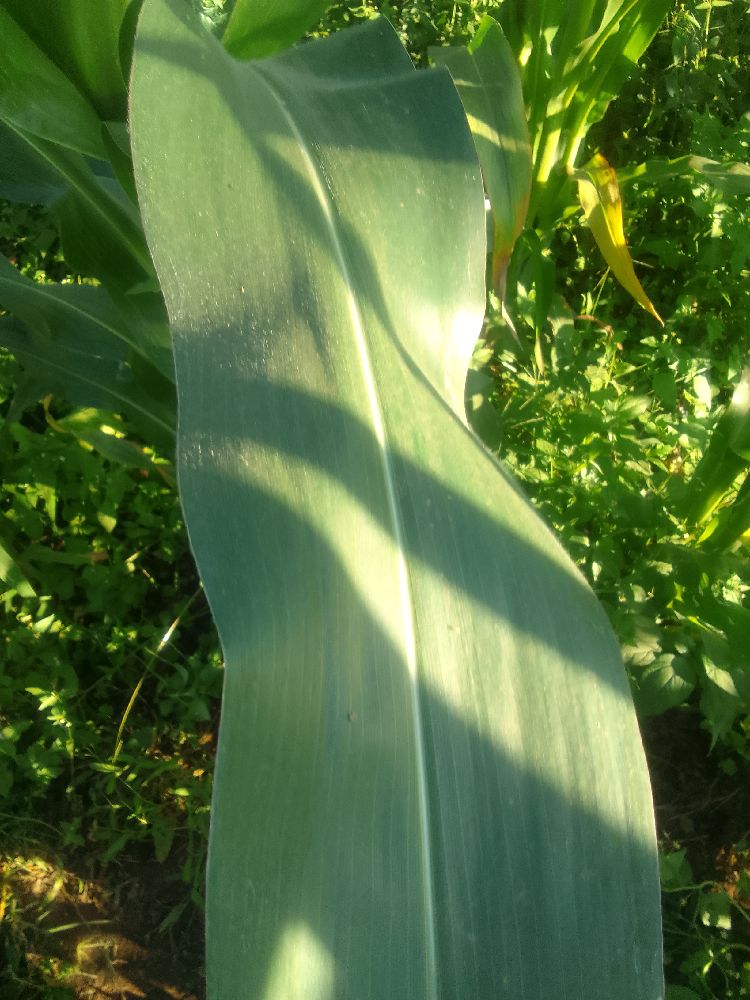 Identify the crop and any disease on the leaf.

maize, healthy
